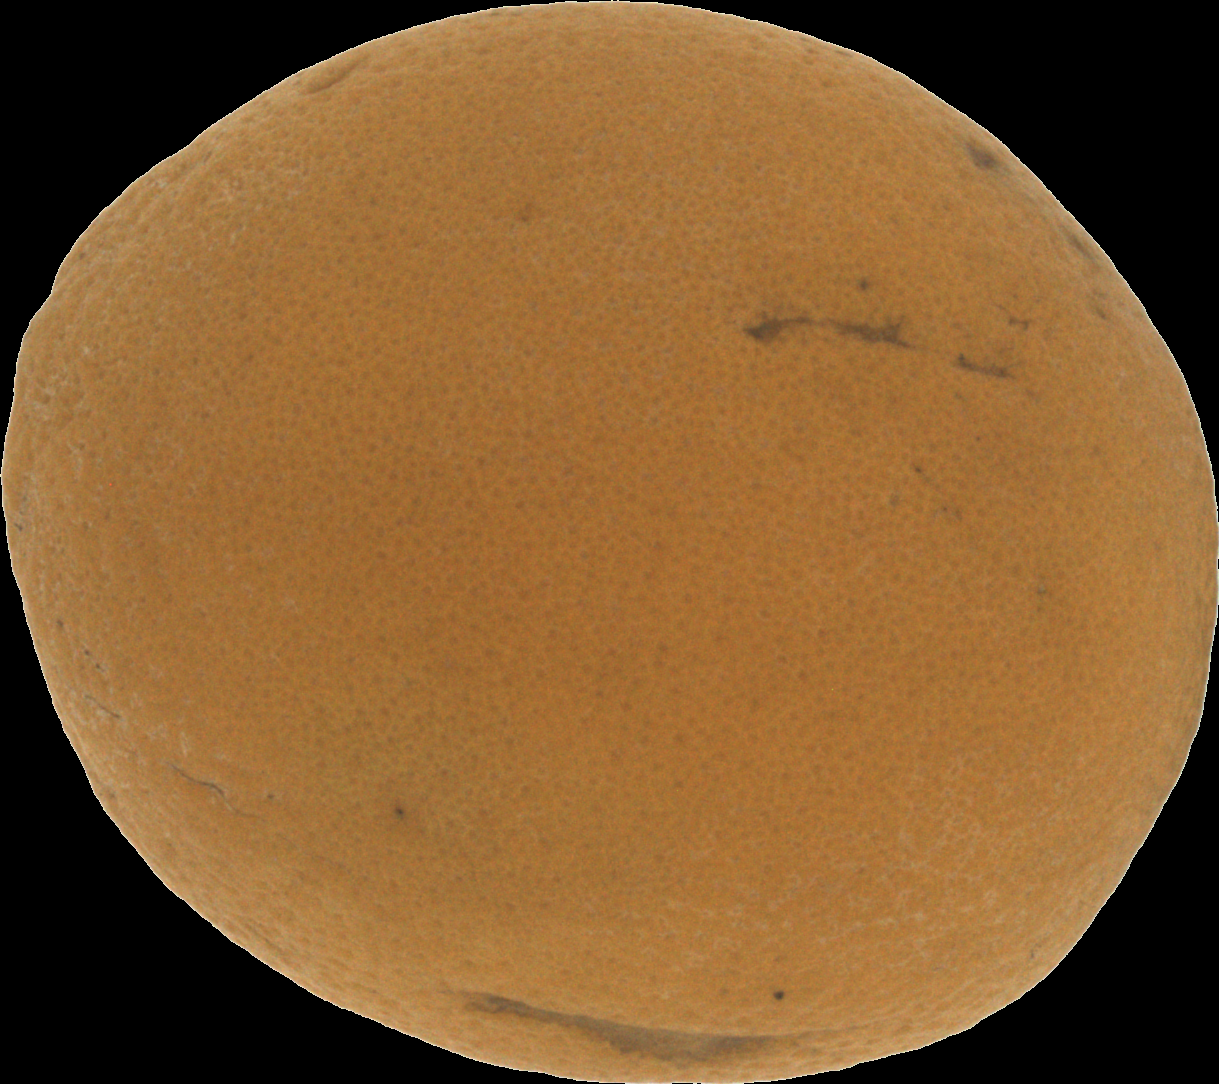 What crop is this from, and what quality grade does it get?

orange, bad
